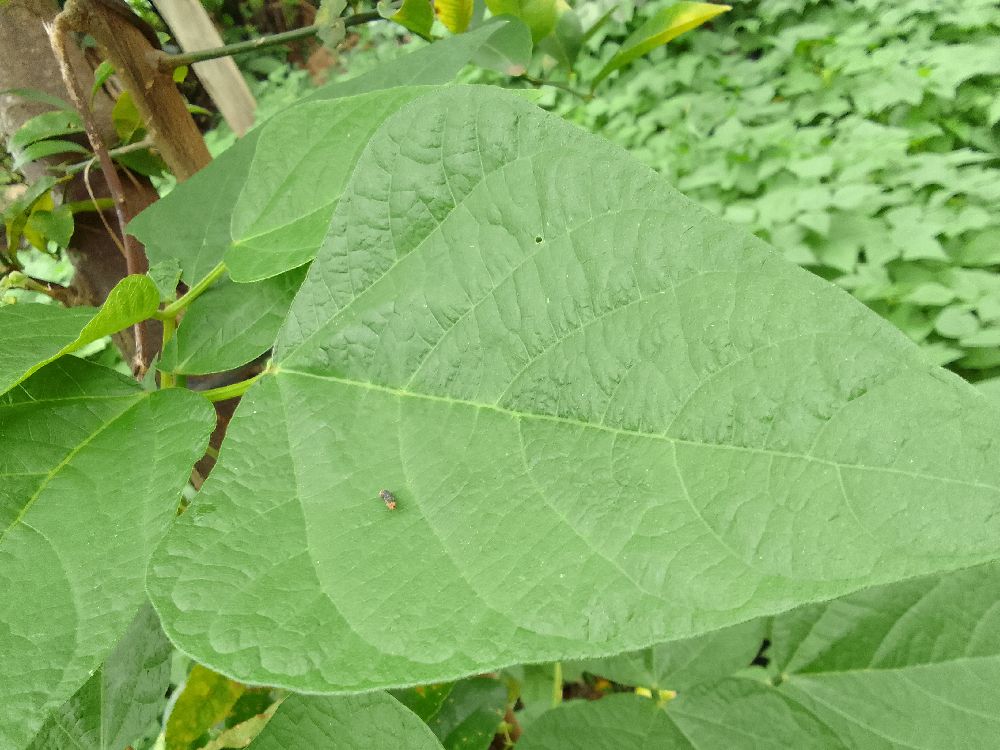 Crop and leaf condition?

common bean, healthy
